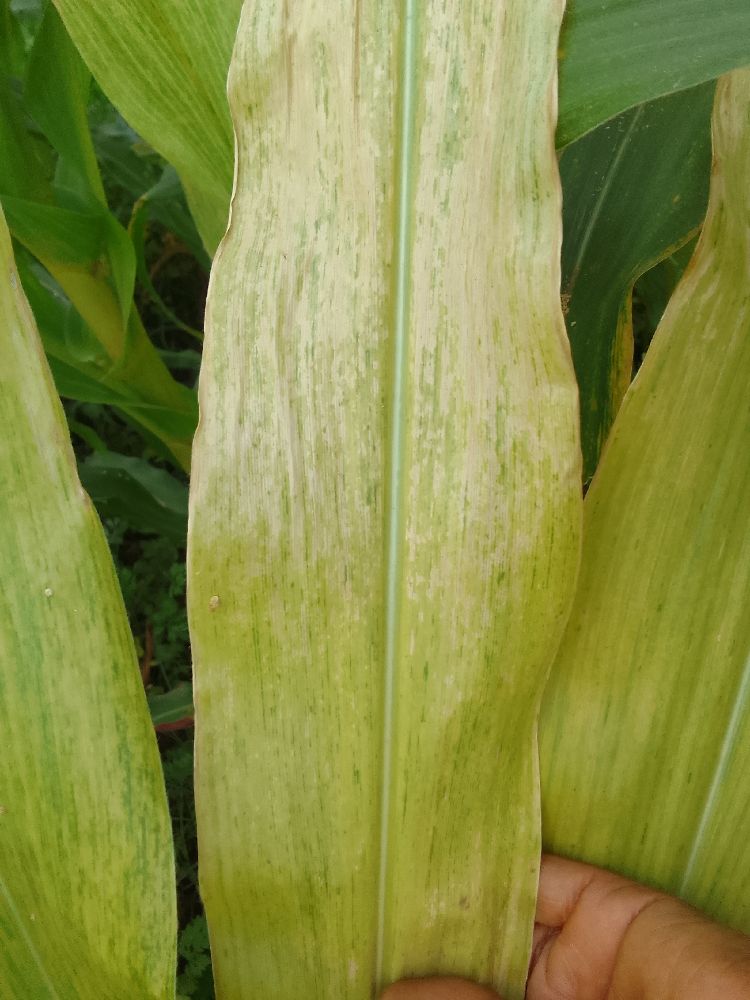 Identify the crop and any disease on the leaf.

maize, maize lethal necrosis
